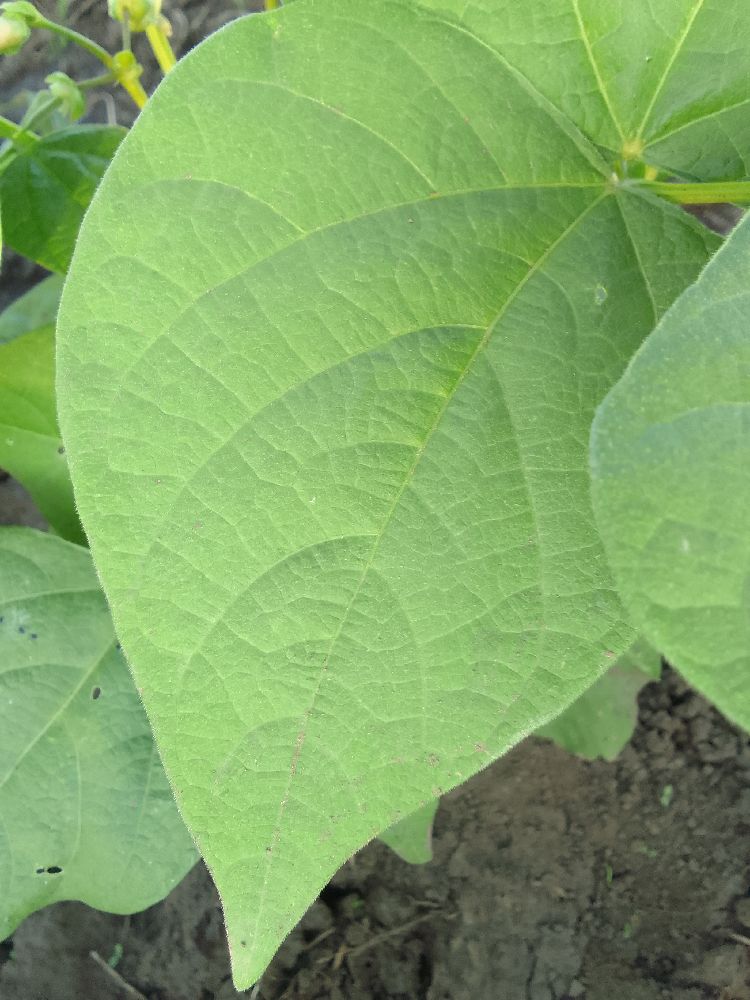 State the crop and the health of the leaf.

common bean, healthy
